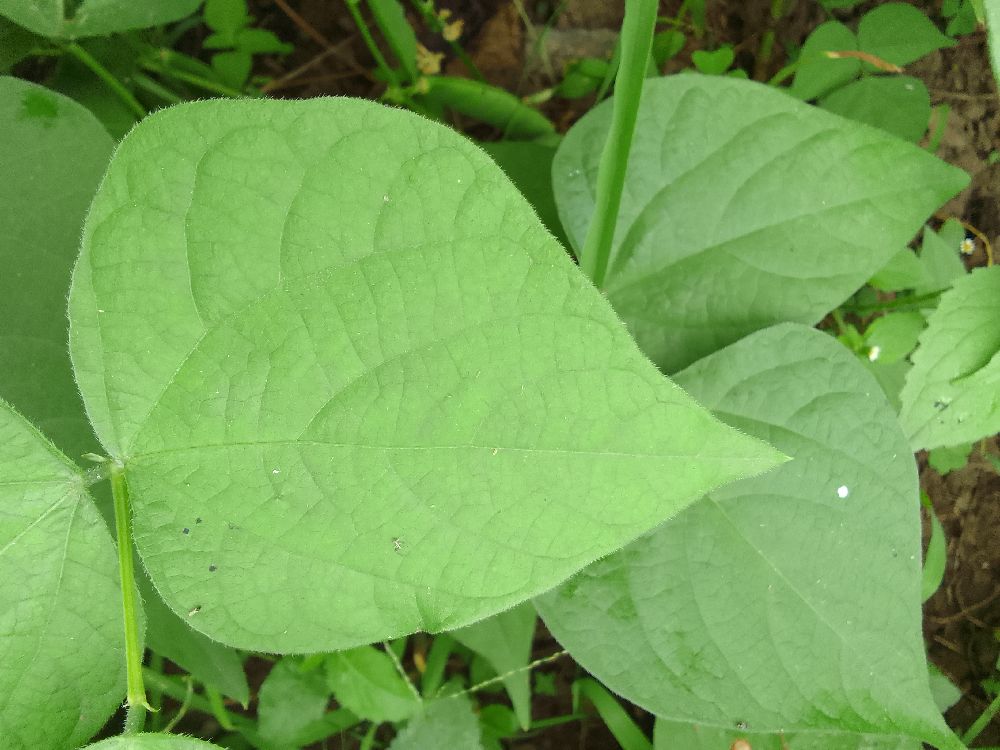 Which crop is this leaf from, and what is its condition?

common bean, healthy
